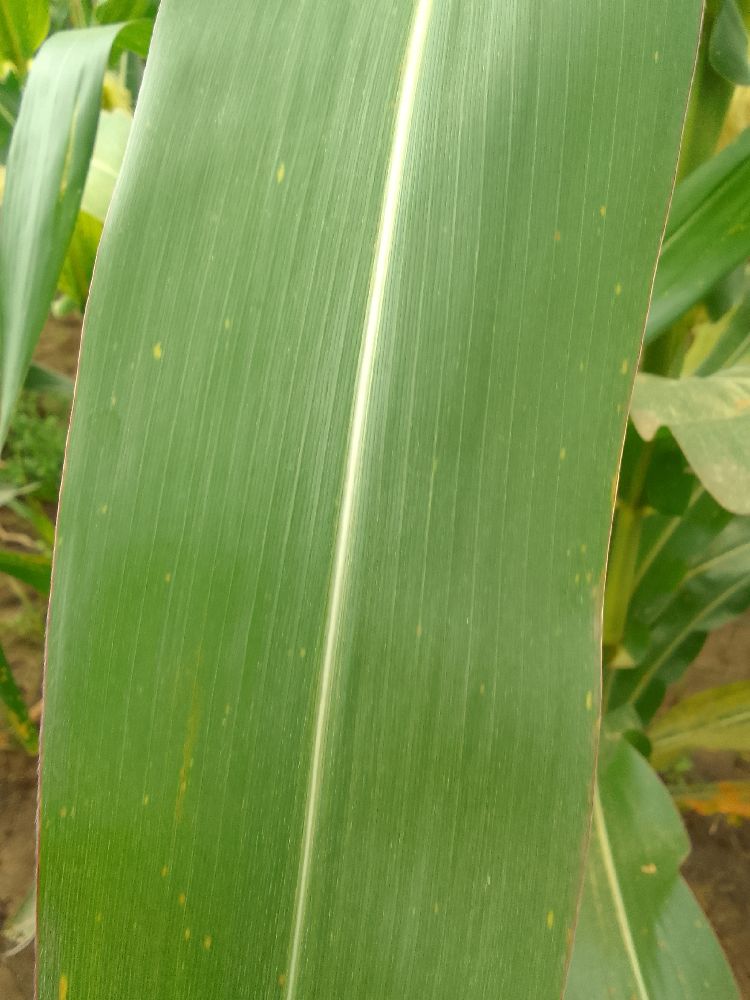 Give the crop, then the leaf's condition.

maize, healthy
